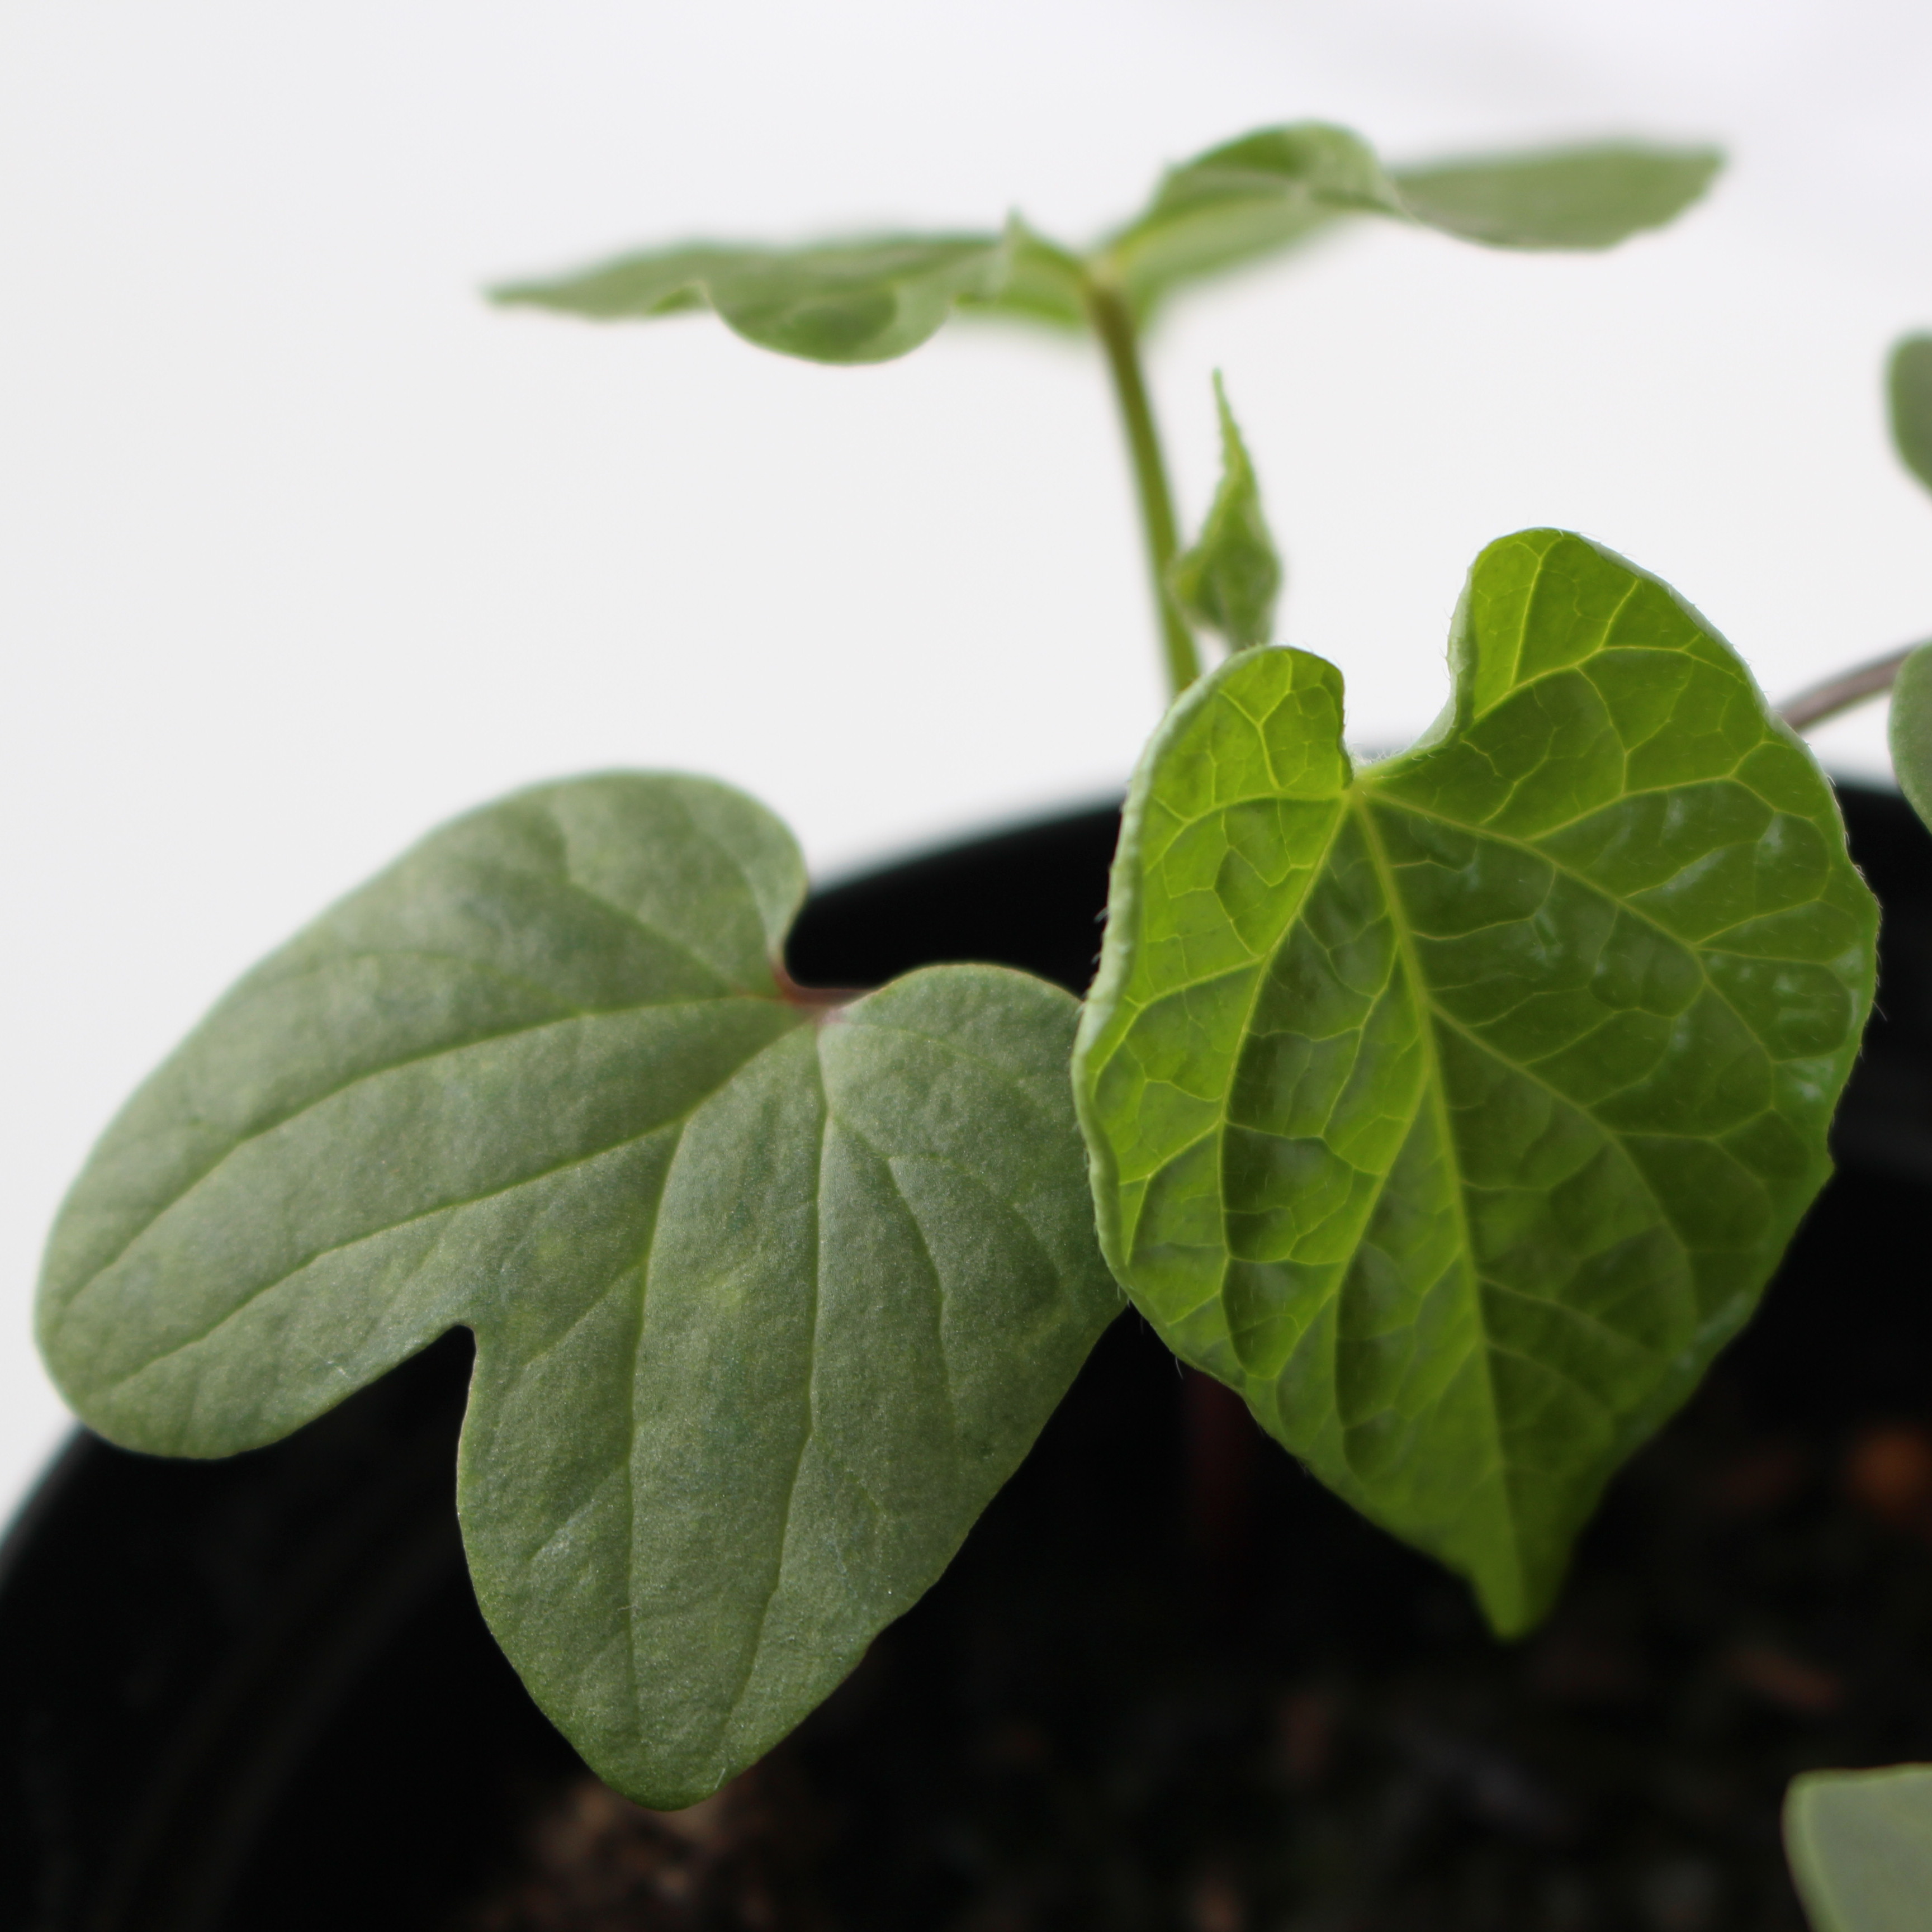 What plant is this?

Convolvulus arvensis
